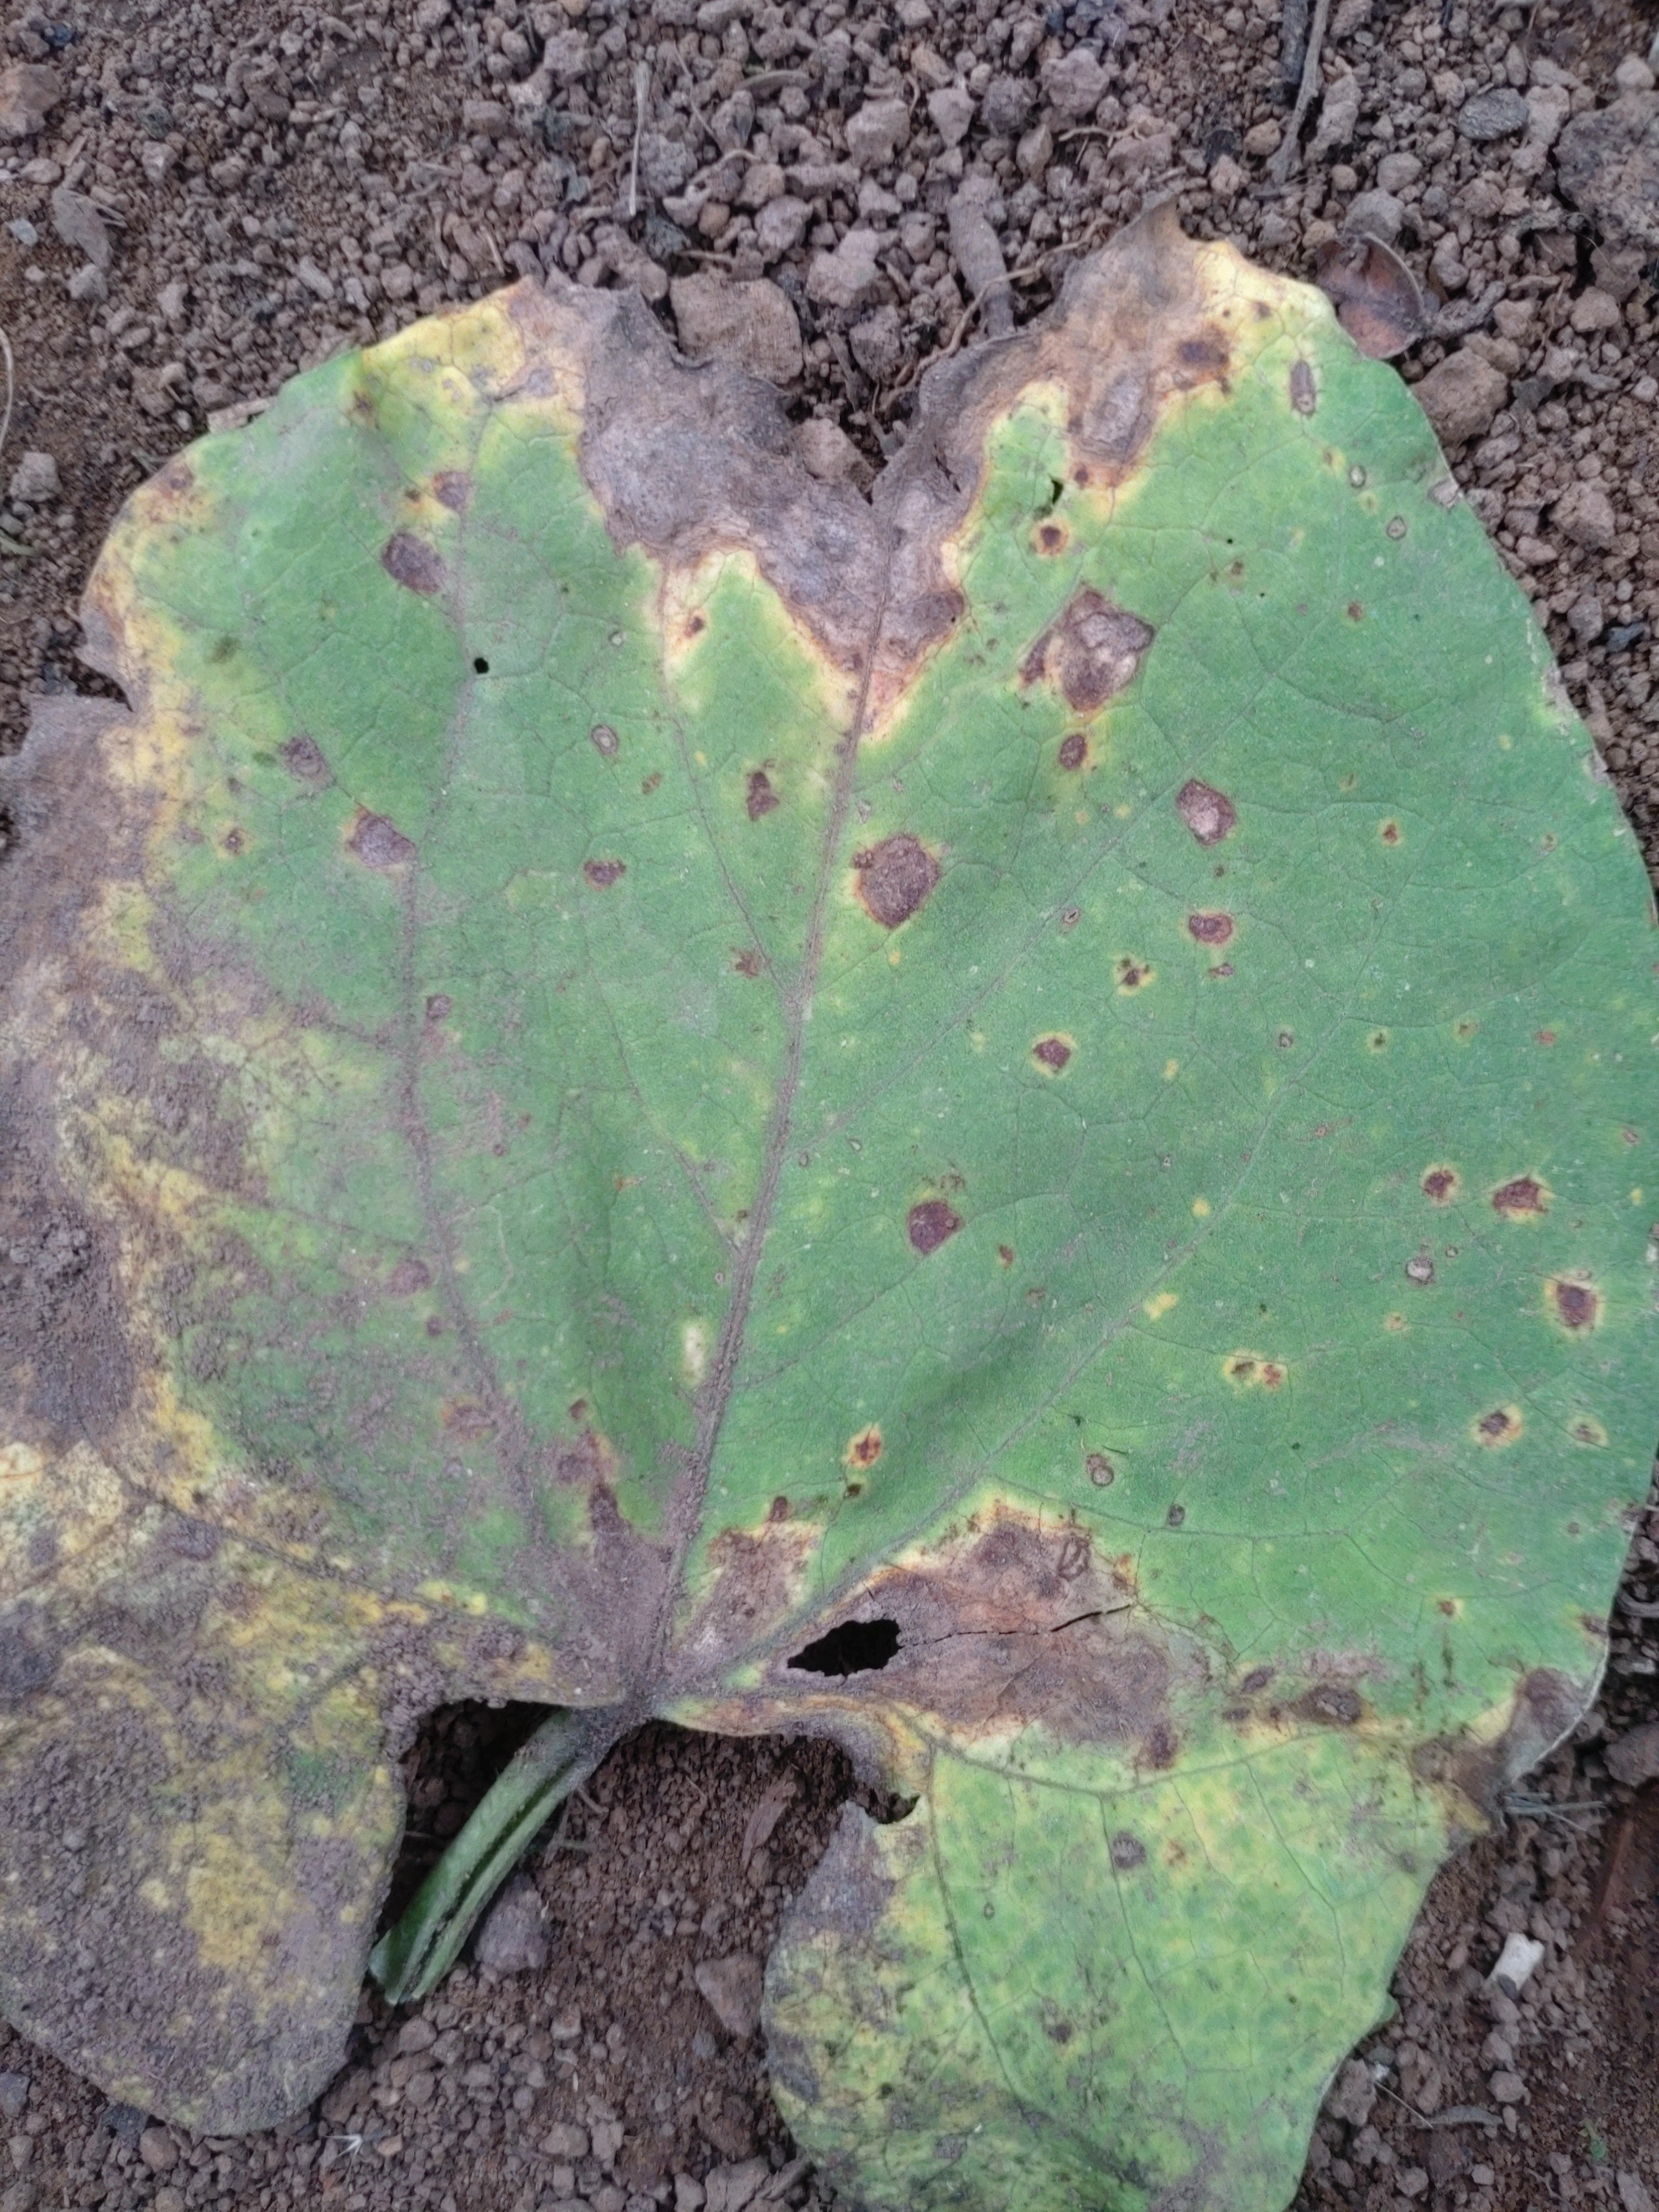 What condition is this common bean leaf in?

anthracnose
